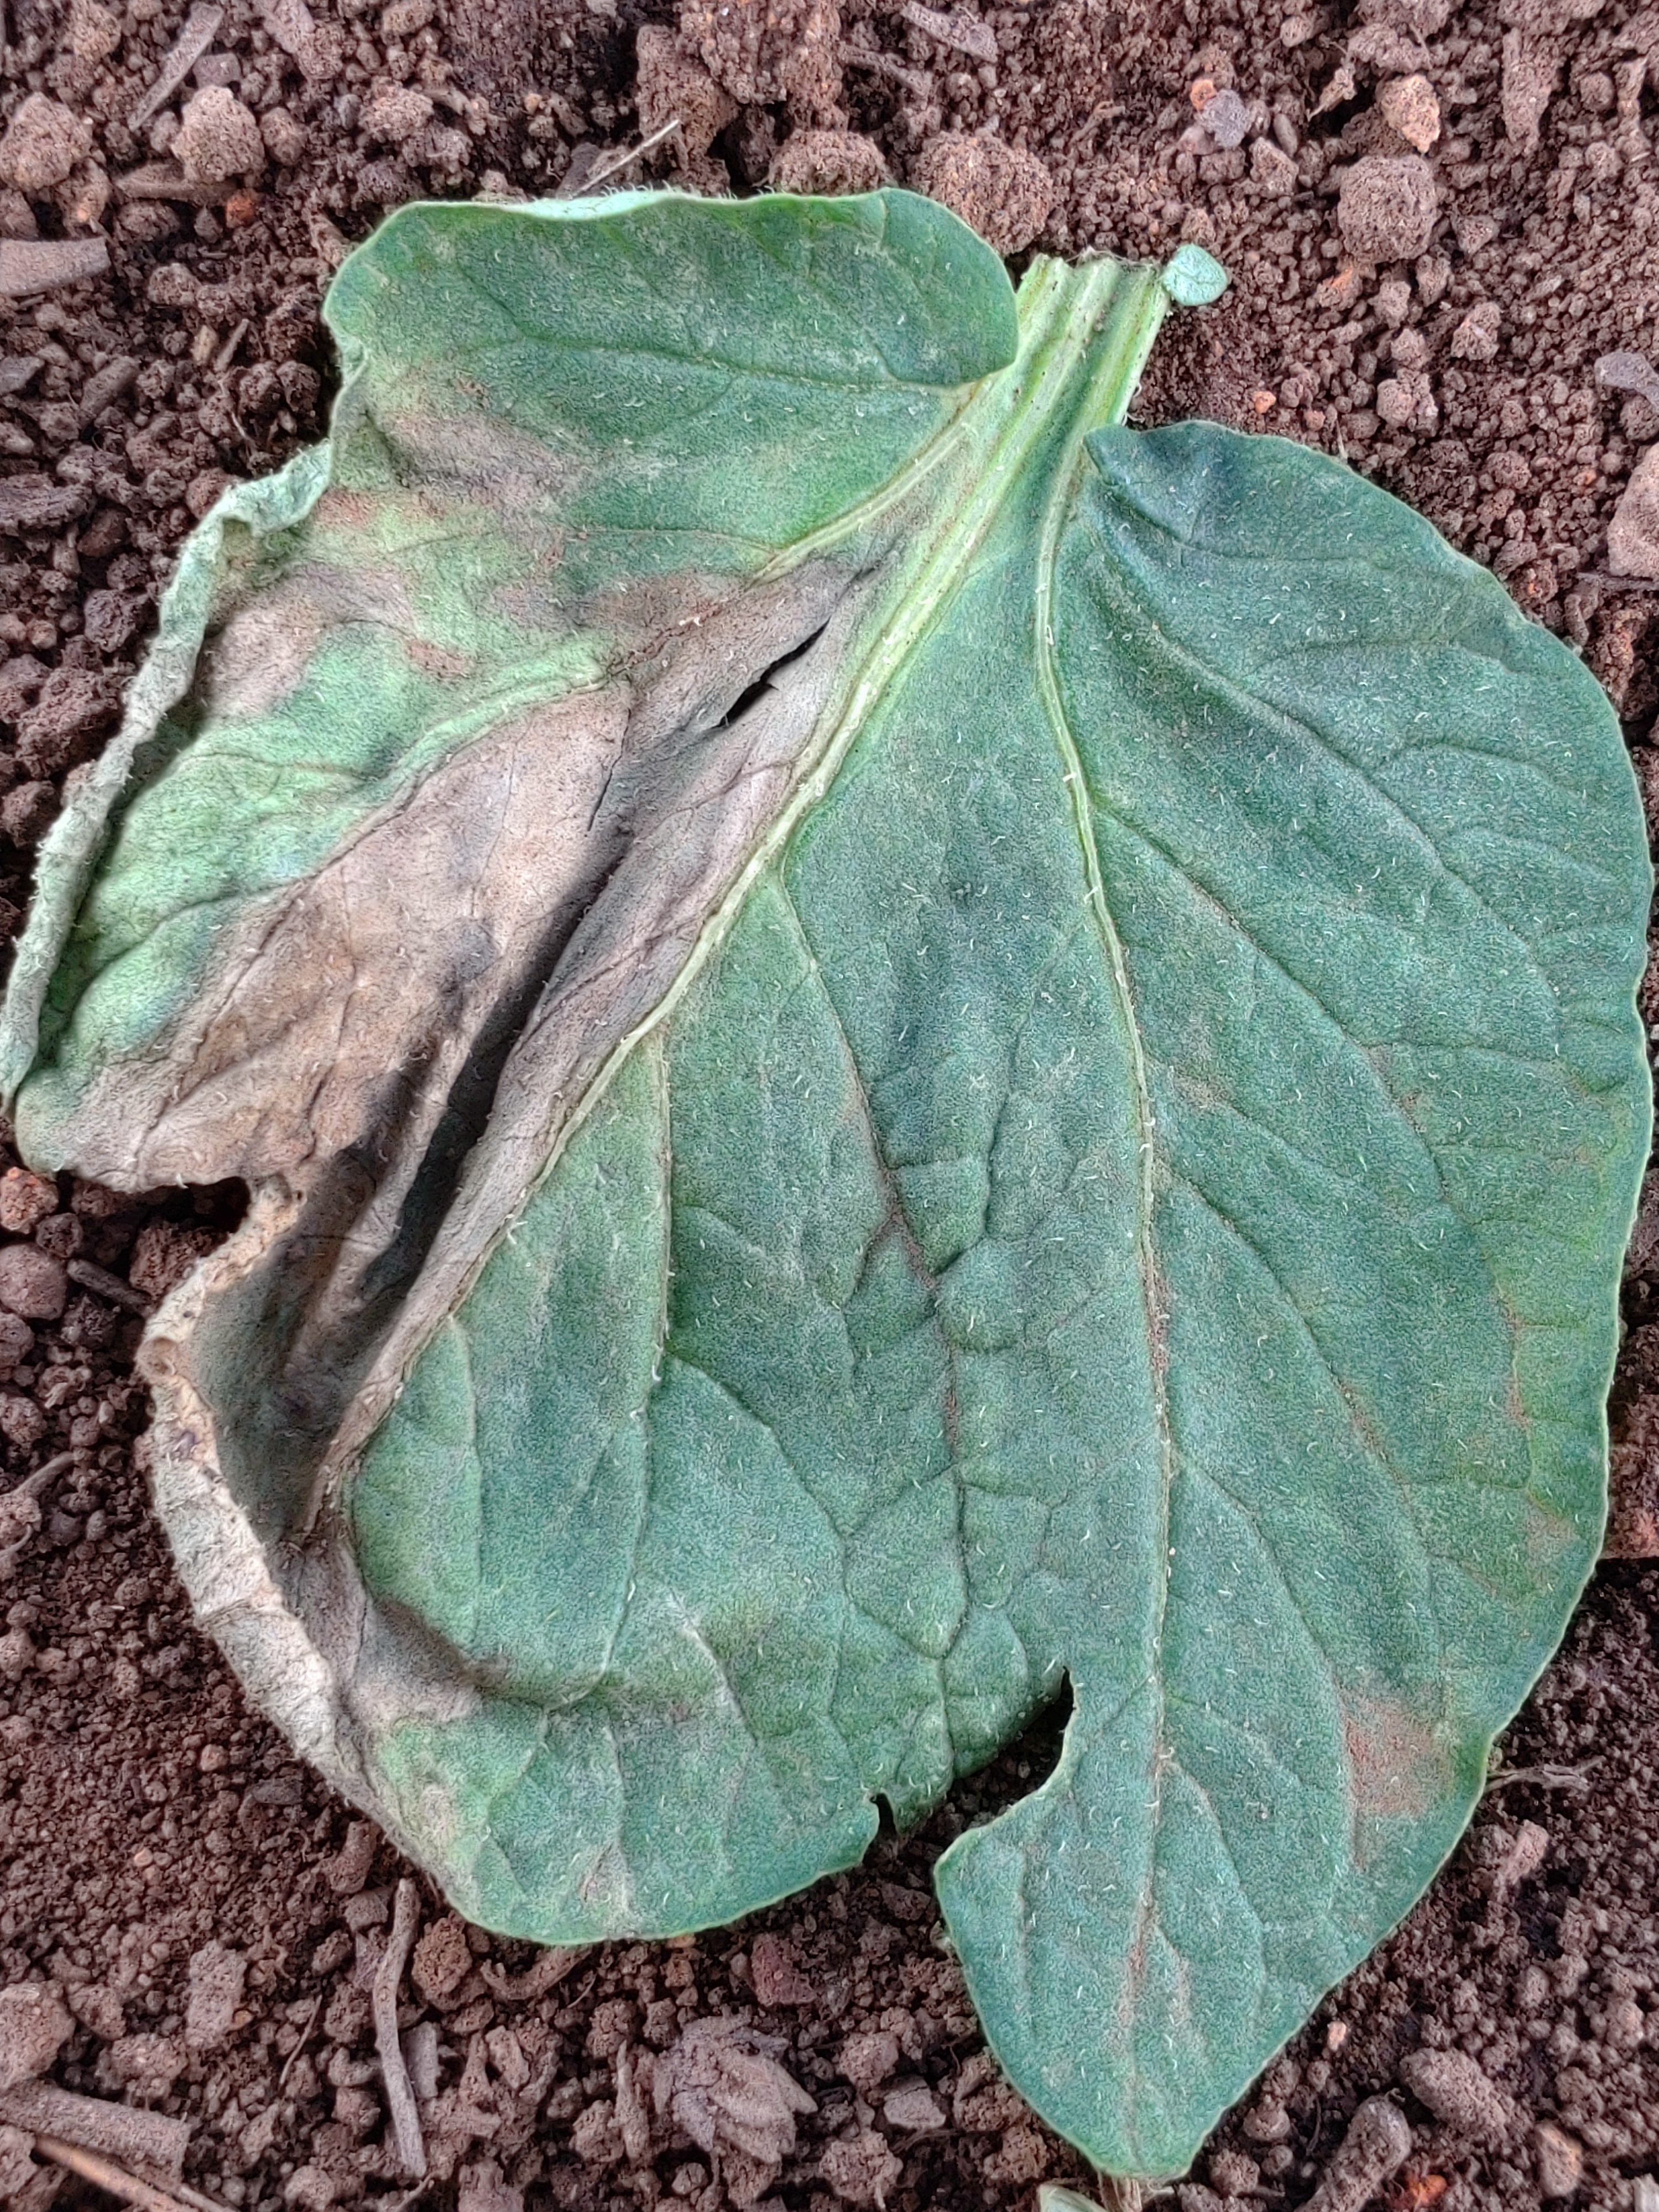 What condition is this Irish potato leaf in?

early blight
